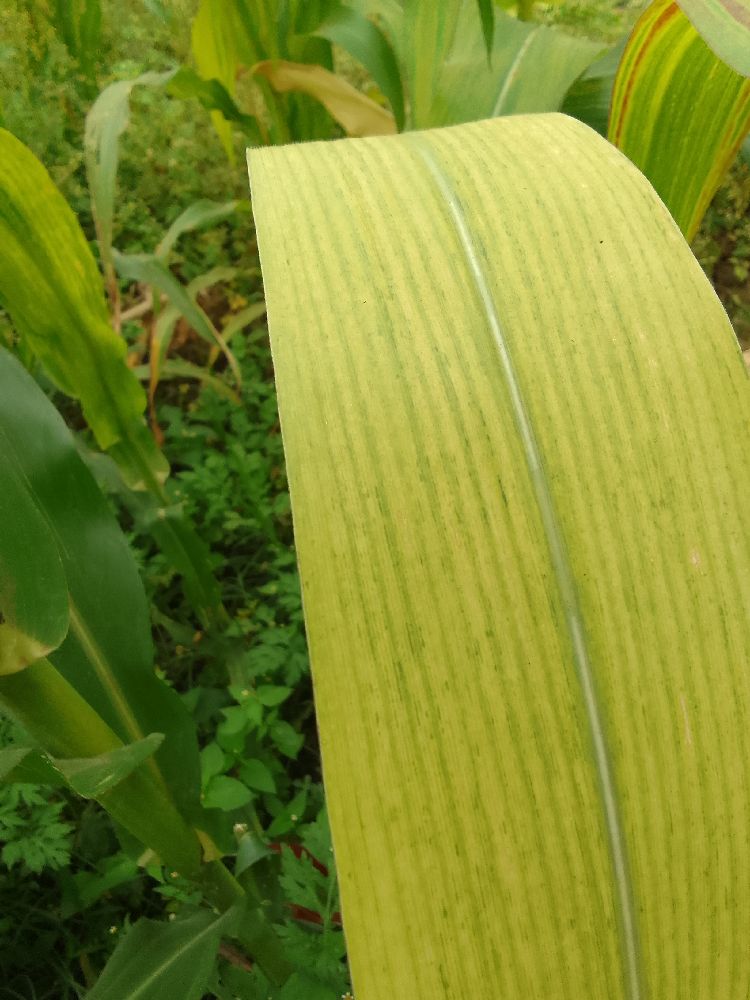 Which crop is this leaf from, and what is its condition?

maize, maize lethal necrosis
